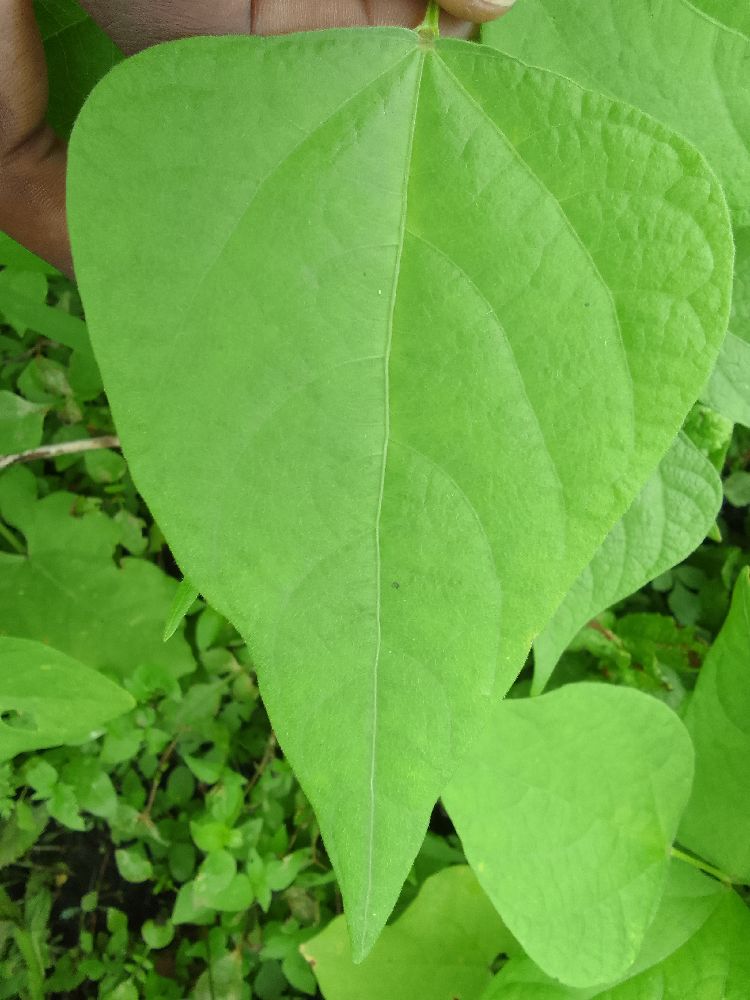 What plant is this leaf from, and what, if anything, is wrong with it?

common bean, healthy
